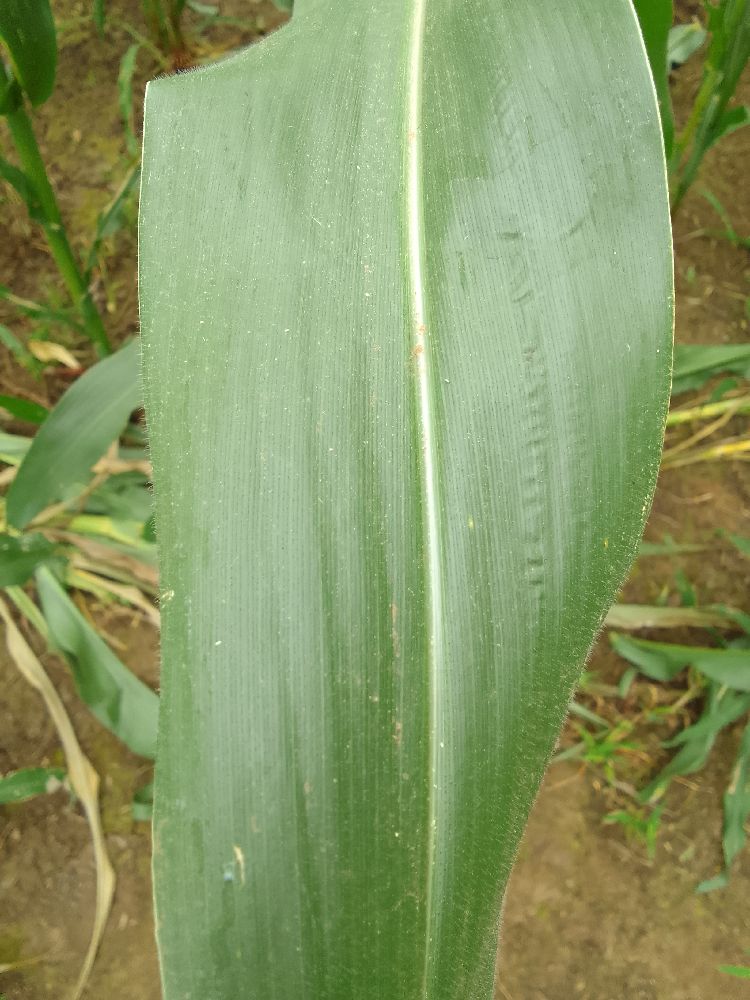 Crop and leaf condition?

maize, healthy
